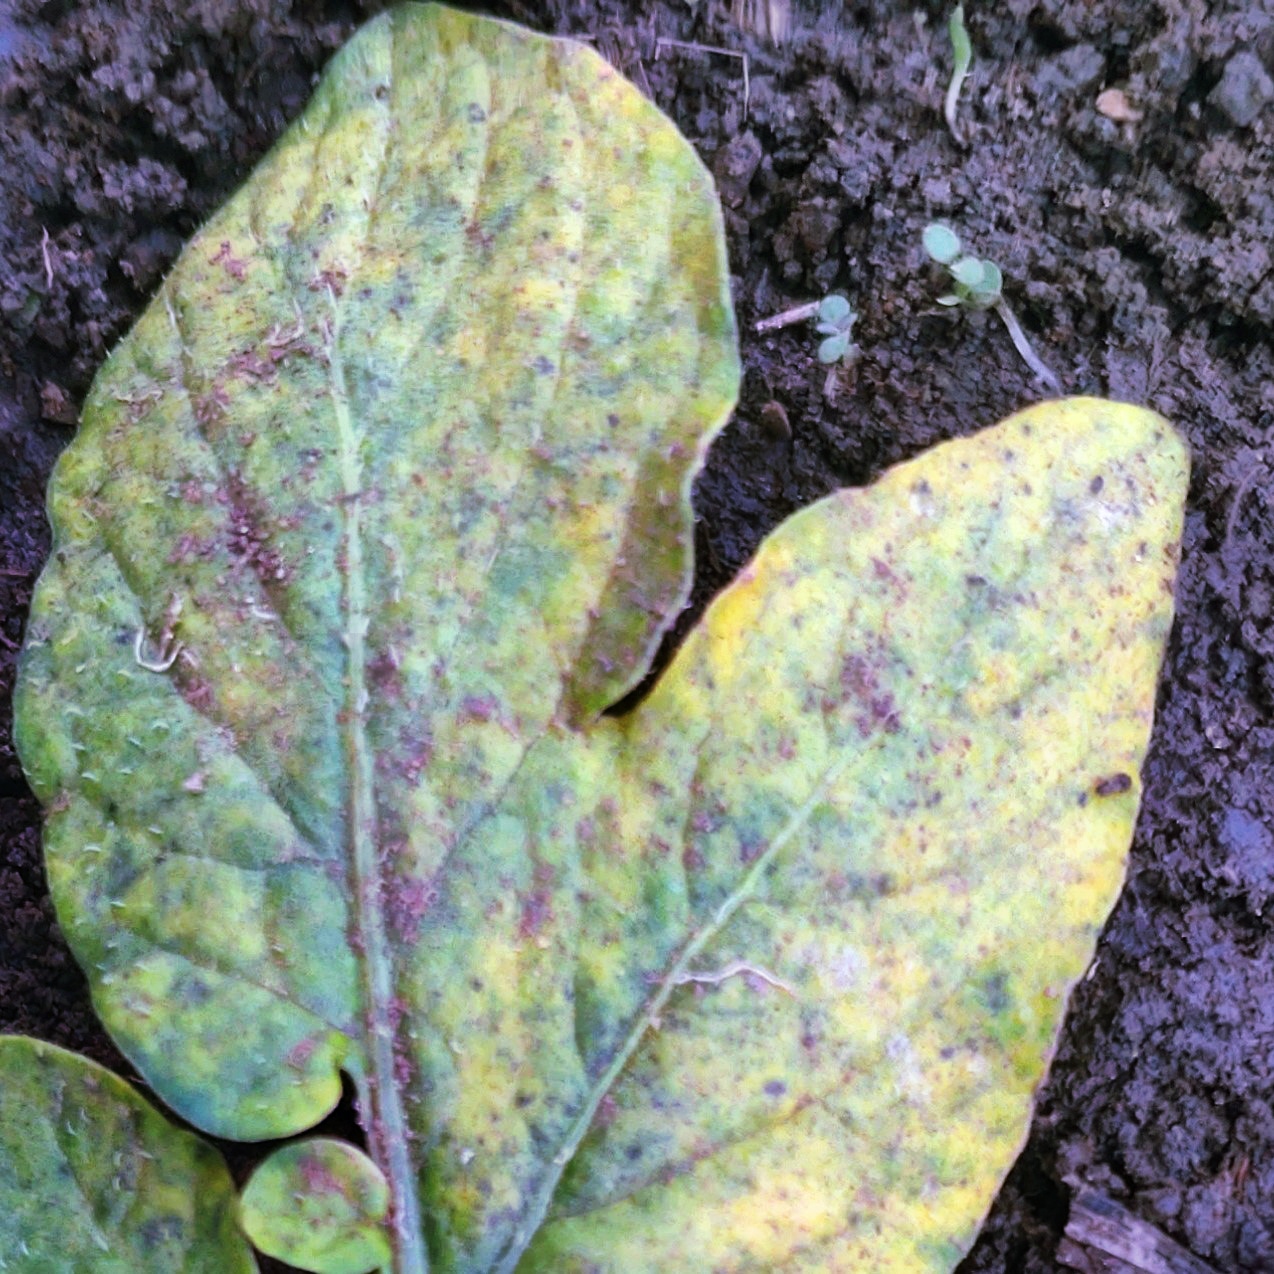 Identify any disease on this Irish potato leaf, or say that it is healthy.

late blight
